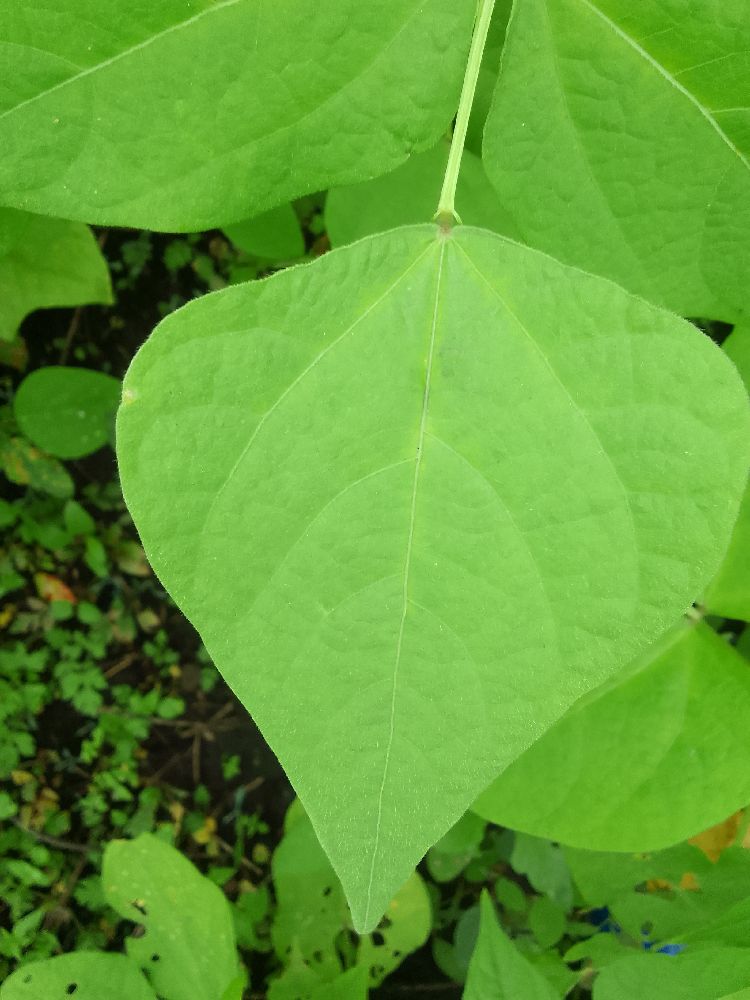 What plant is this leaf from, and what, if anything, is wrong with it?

common bean, healthy
